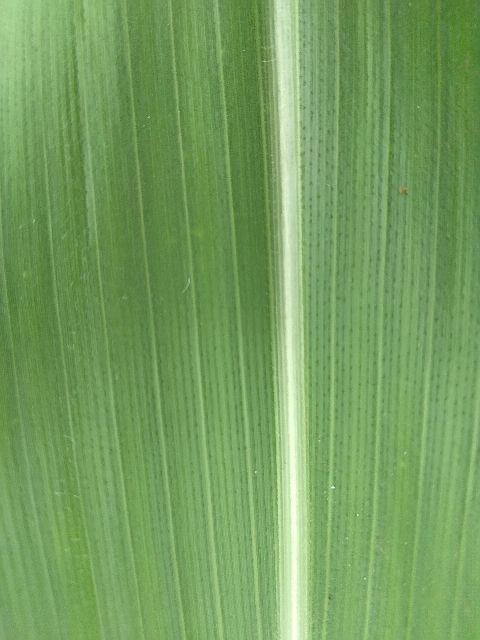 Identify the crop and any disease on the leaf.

maize, healthy
